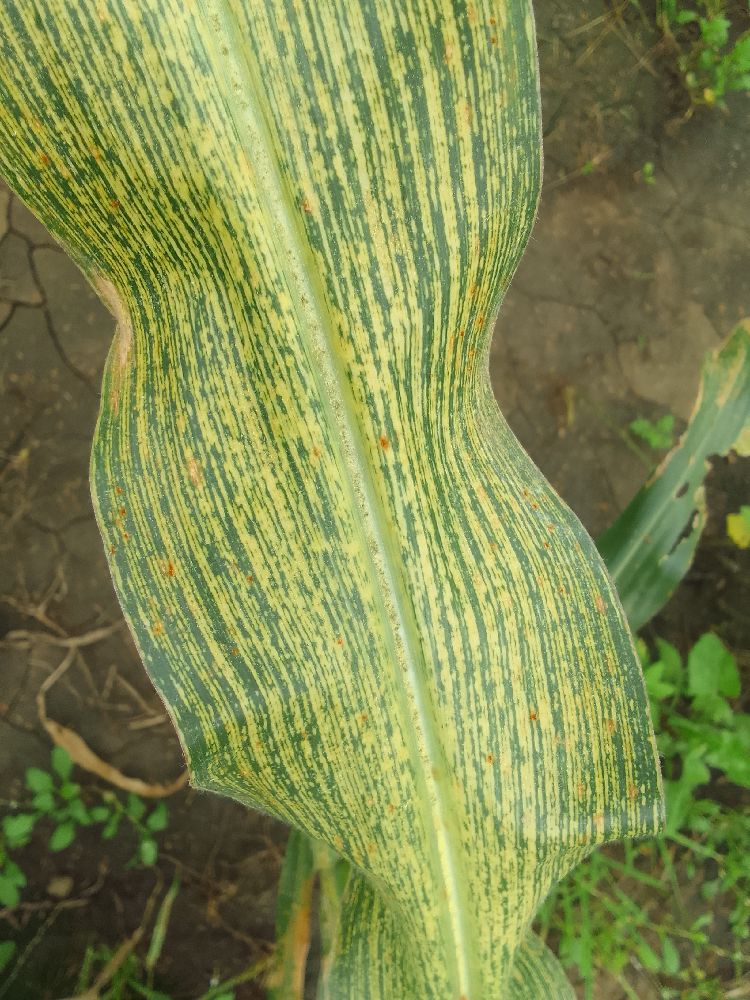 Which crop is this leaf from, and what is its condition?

maize, maize streak virus
